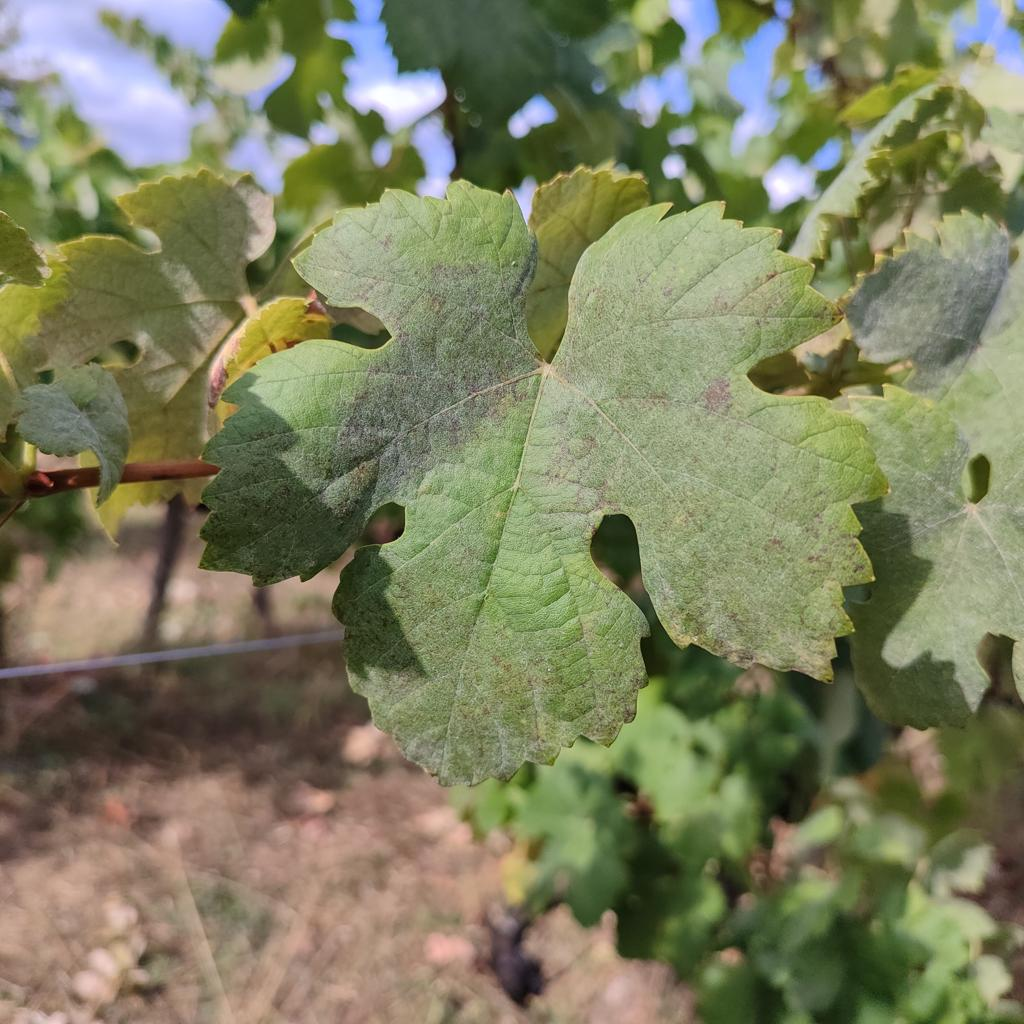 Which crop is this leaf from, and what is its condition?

grapevine, powdery mildew
